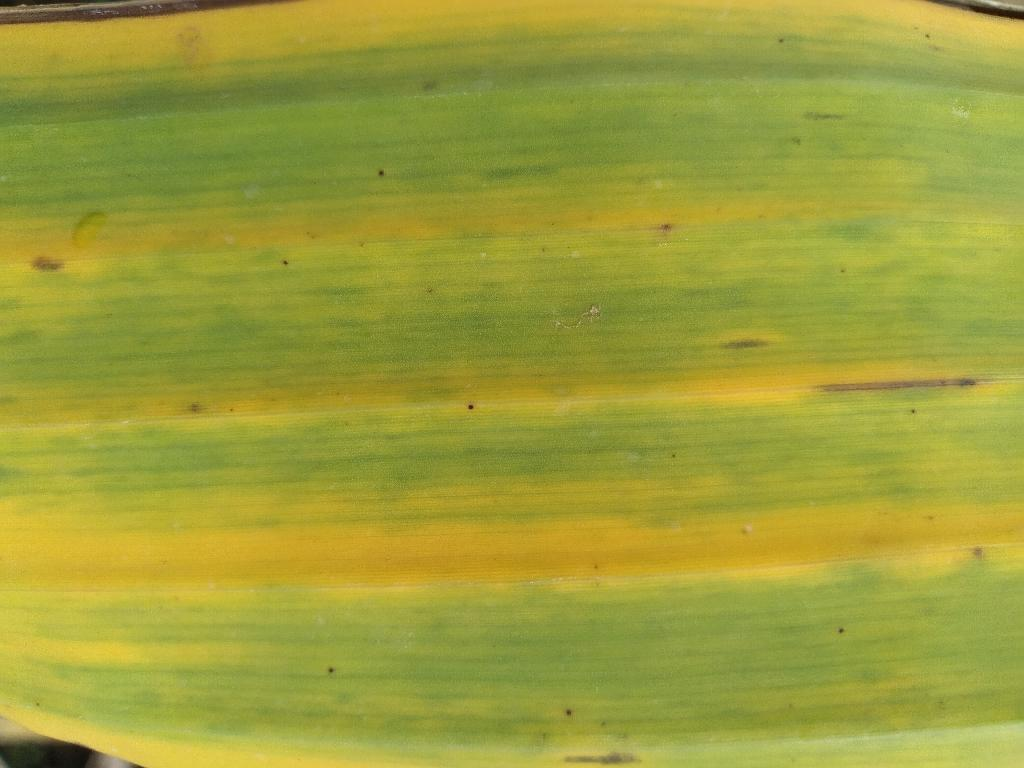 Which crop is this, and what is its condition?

banana, fusarium wilt race 1
